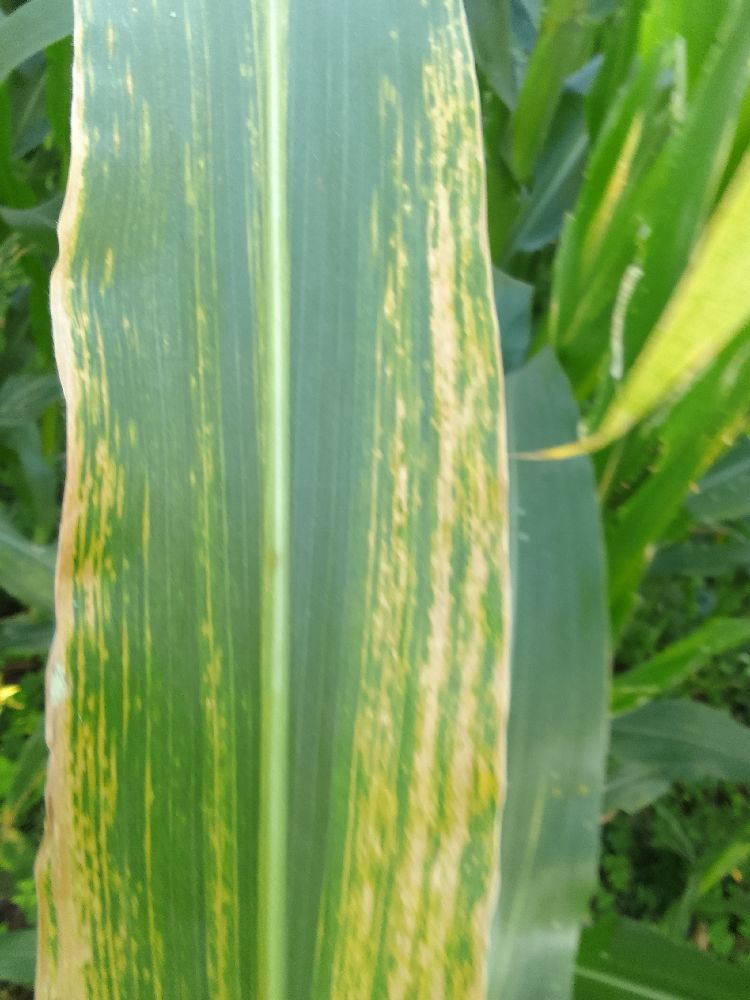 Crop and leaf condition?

maize, maize lethal necrosis
